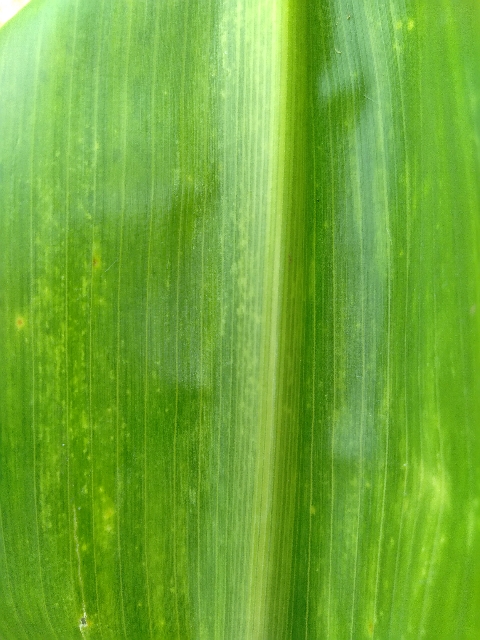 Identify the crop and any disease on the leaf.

maize, maize lethal necrosis
